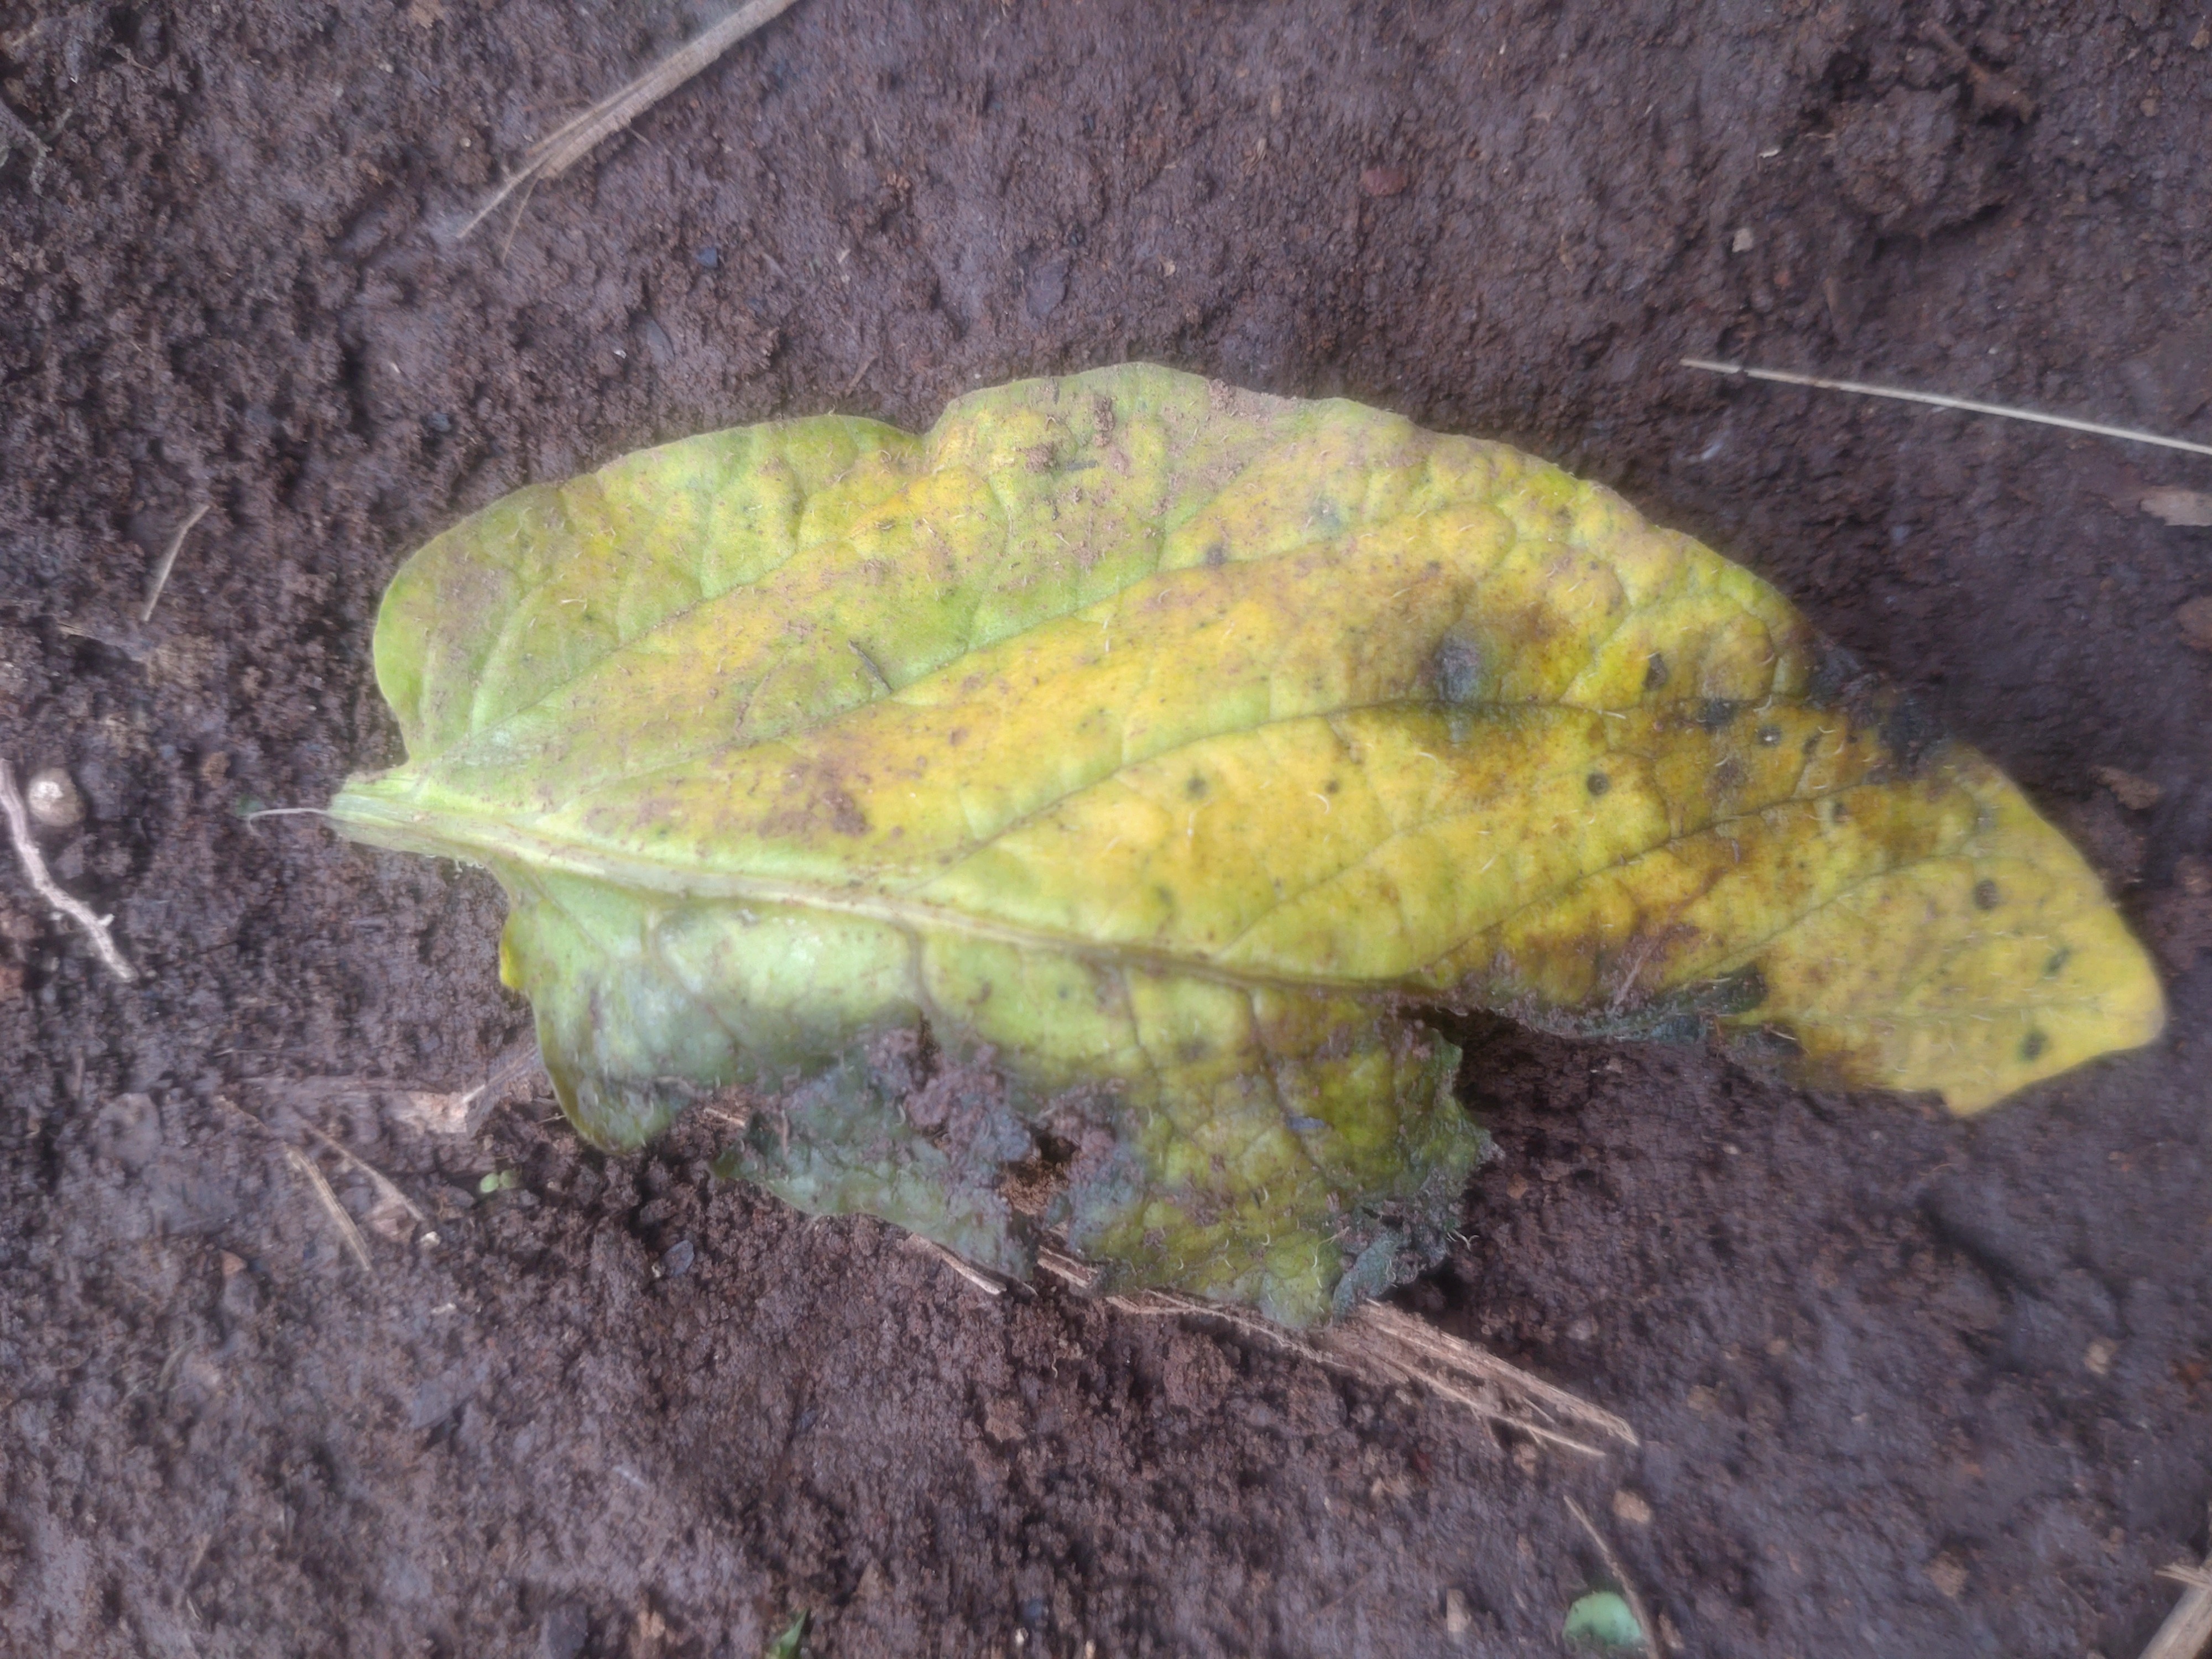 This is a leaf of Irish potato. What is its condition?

late blight
